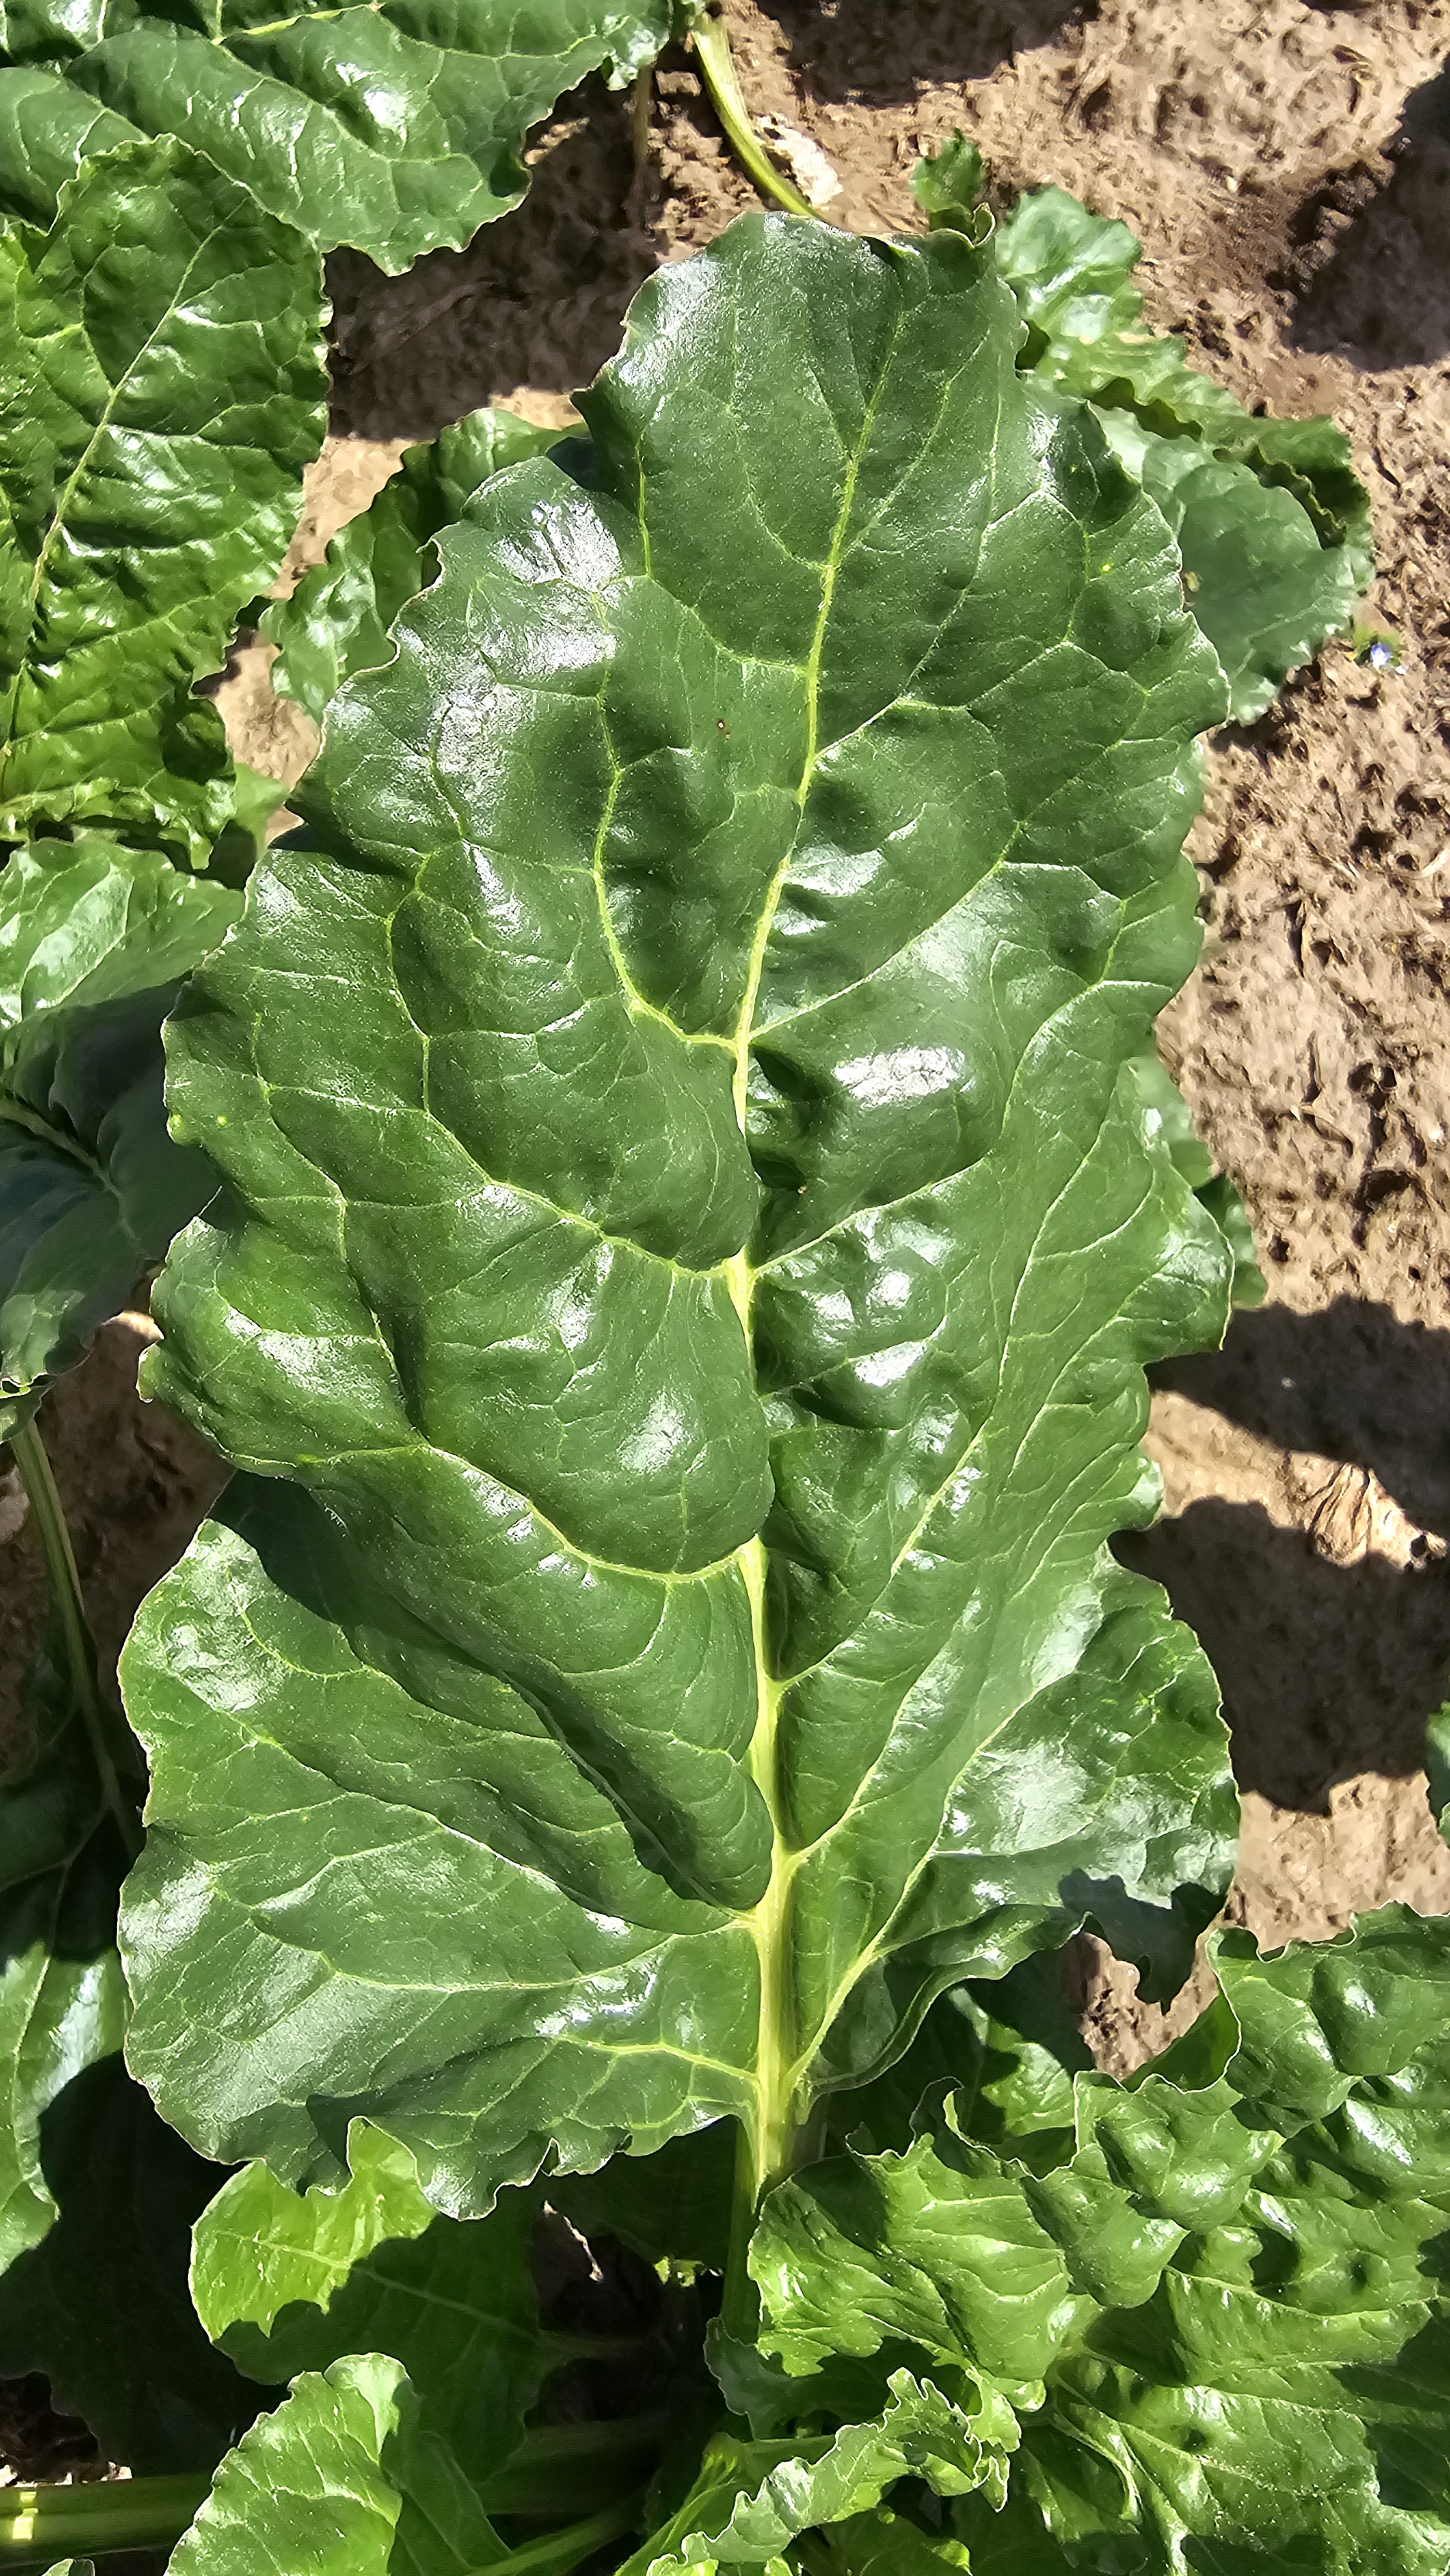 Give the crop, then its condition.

beet, unaffected
